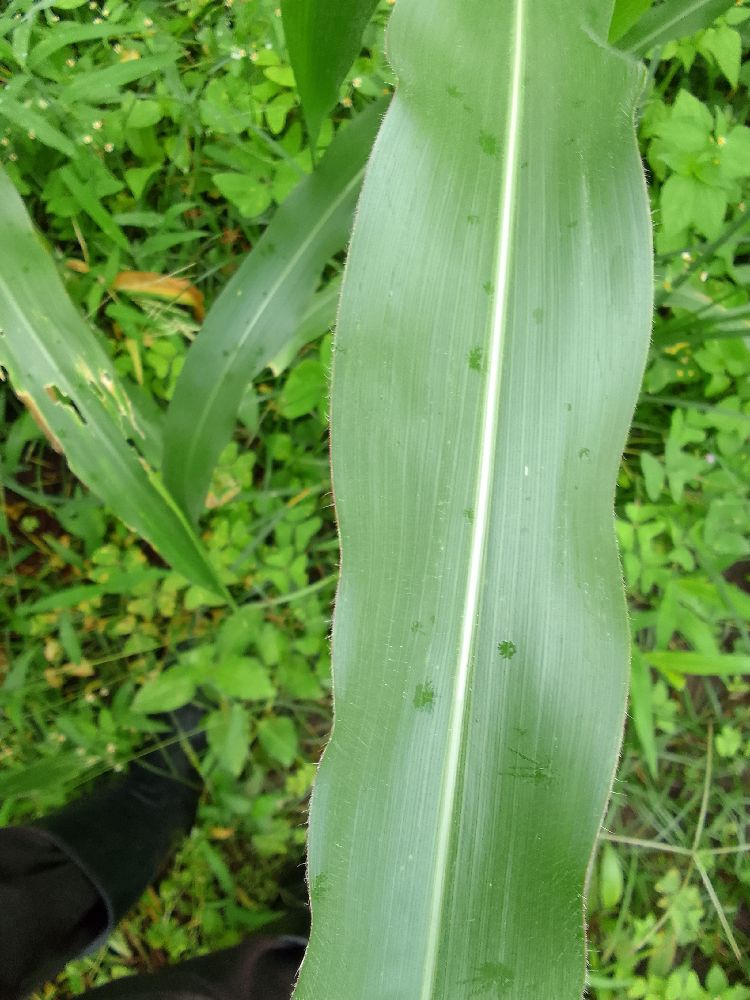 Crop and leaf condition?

maize, healthy
